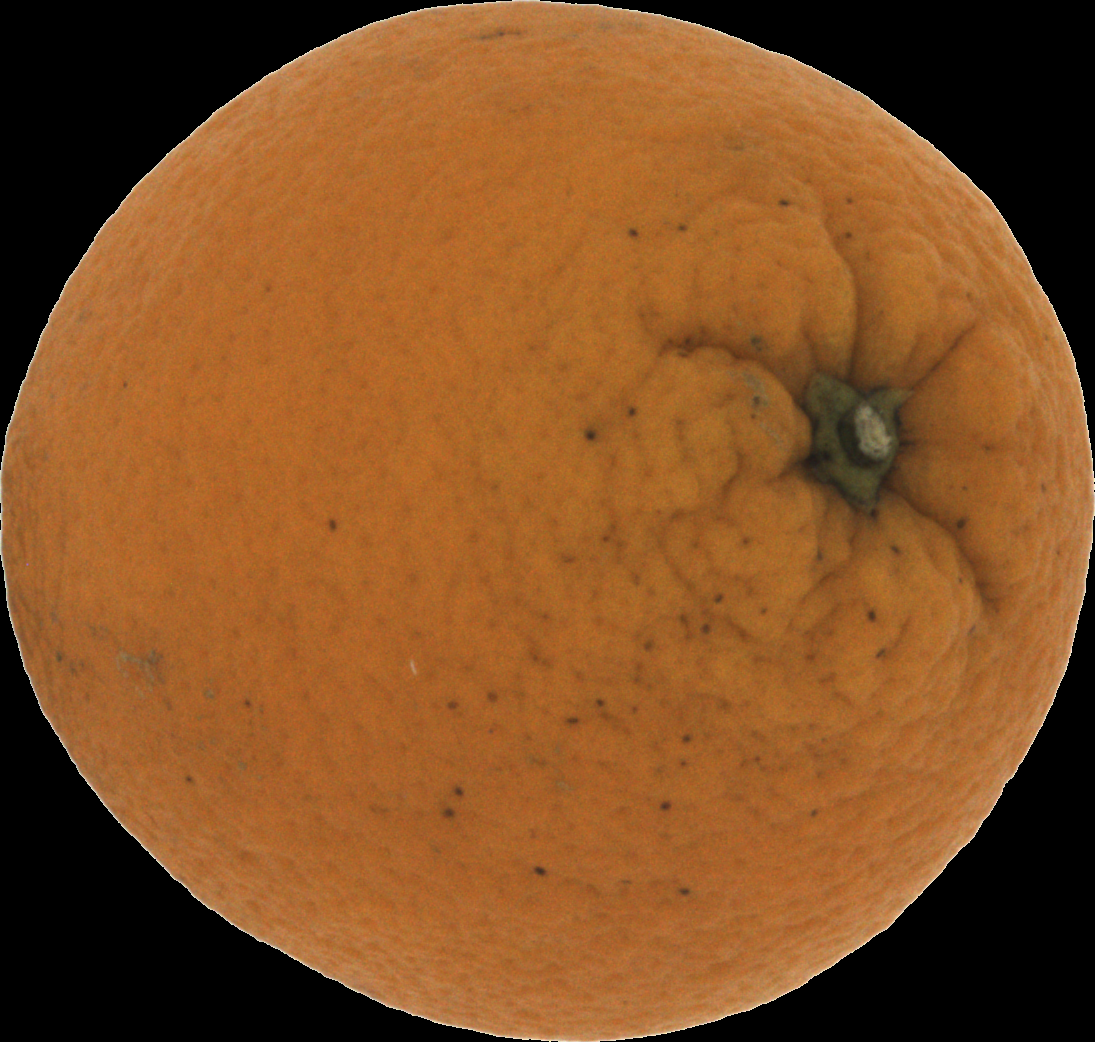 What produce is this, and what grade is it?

orange, bad
